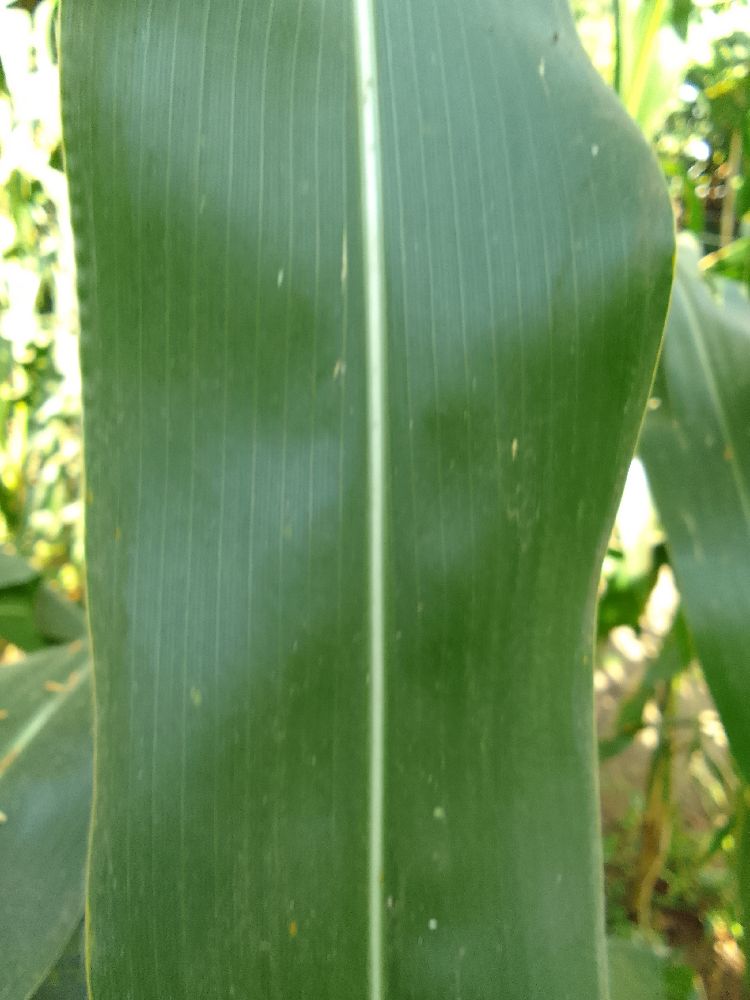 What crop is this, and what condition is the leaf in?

maize, healthy
